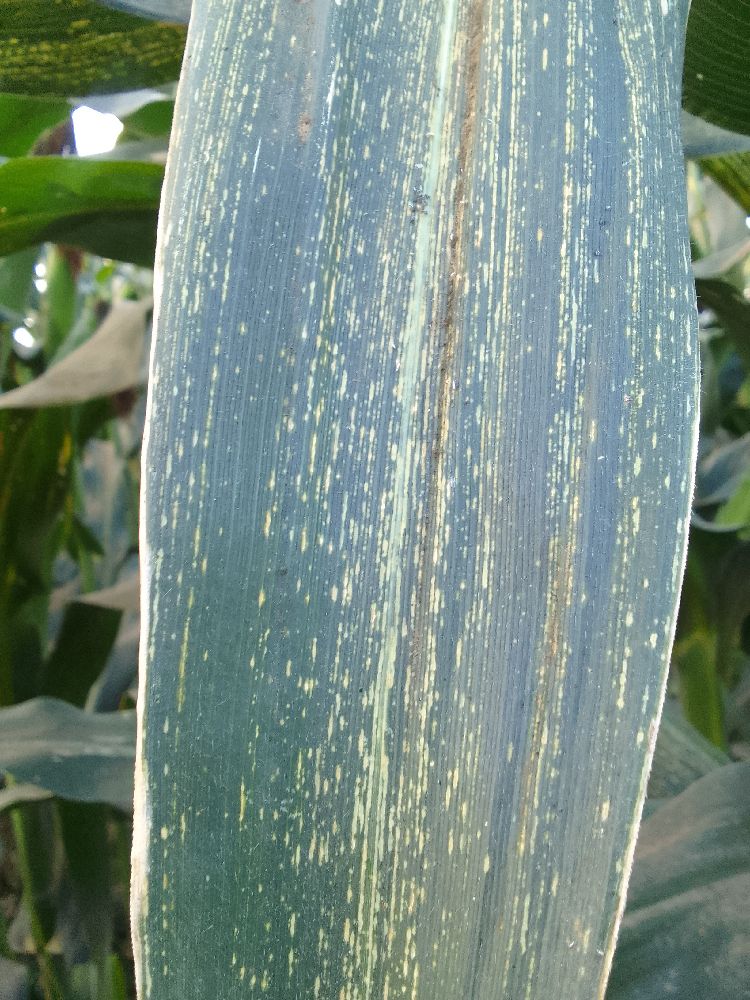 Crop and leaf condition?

maize, maize streak virus
